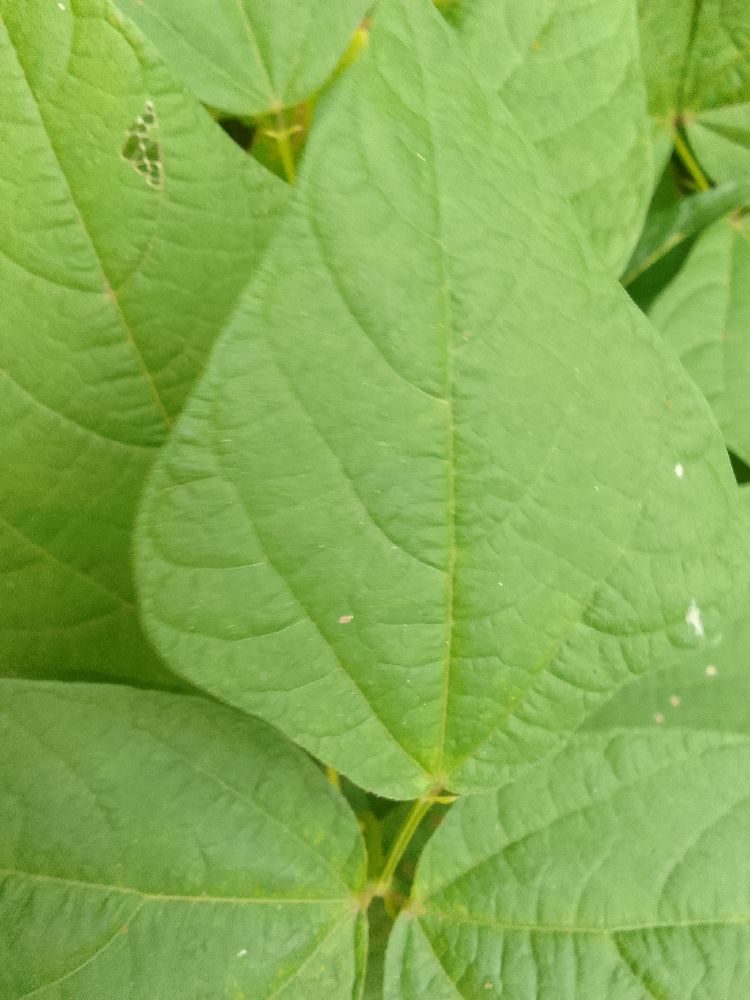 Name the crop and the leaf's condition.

common bean, healthy
